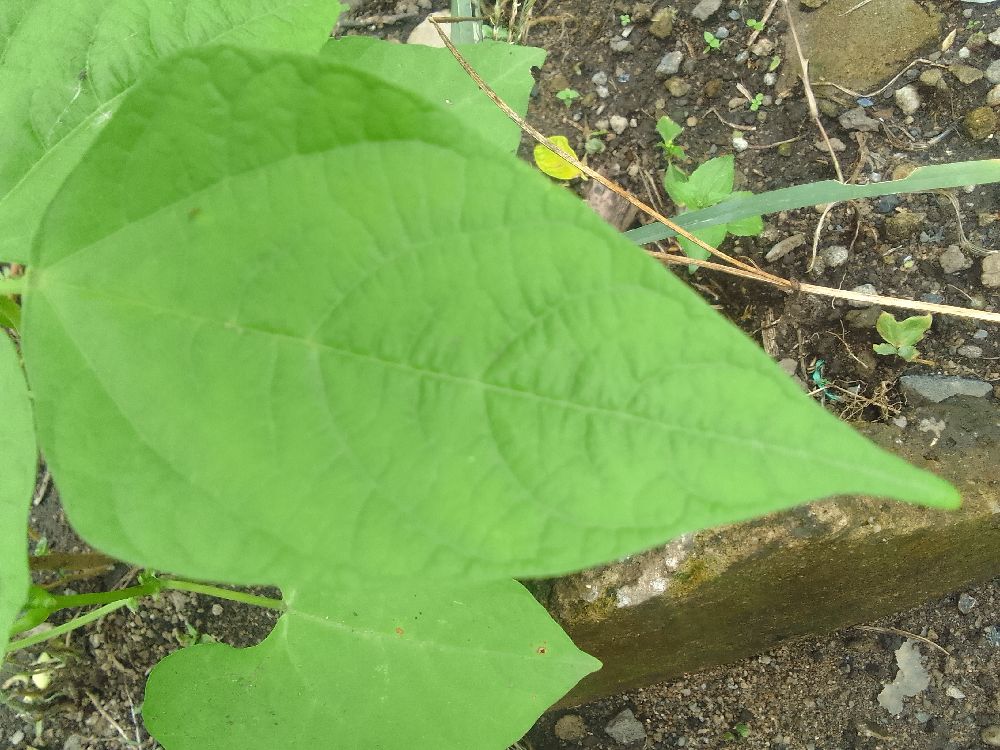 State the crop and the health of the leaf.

common bean, healthy
